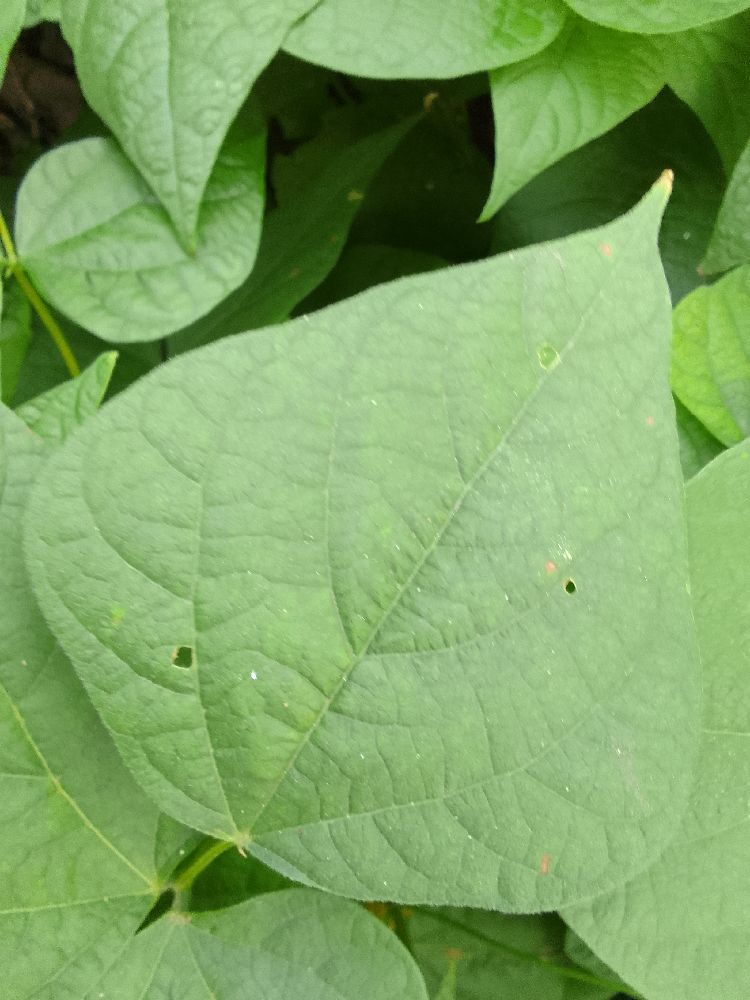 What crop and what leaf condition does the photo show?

common bean, healthy
